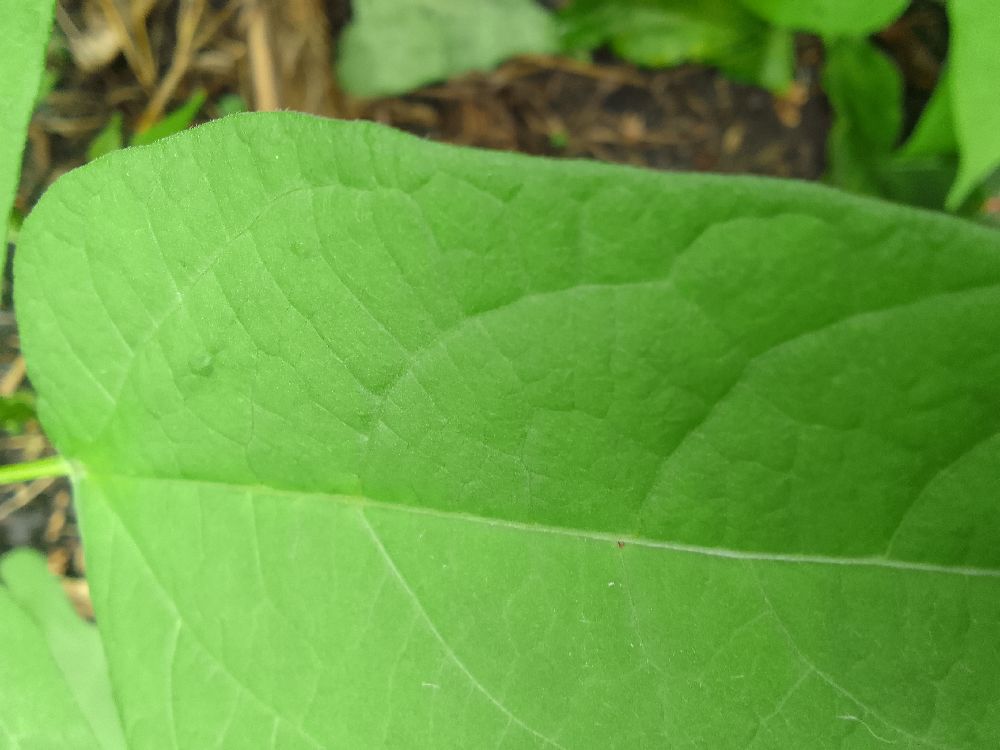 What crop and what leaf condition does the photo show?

common bean, healthy
